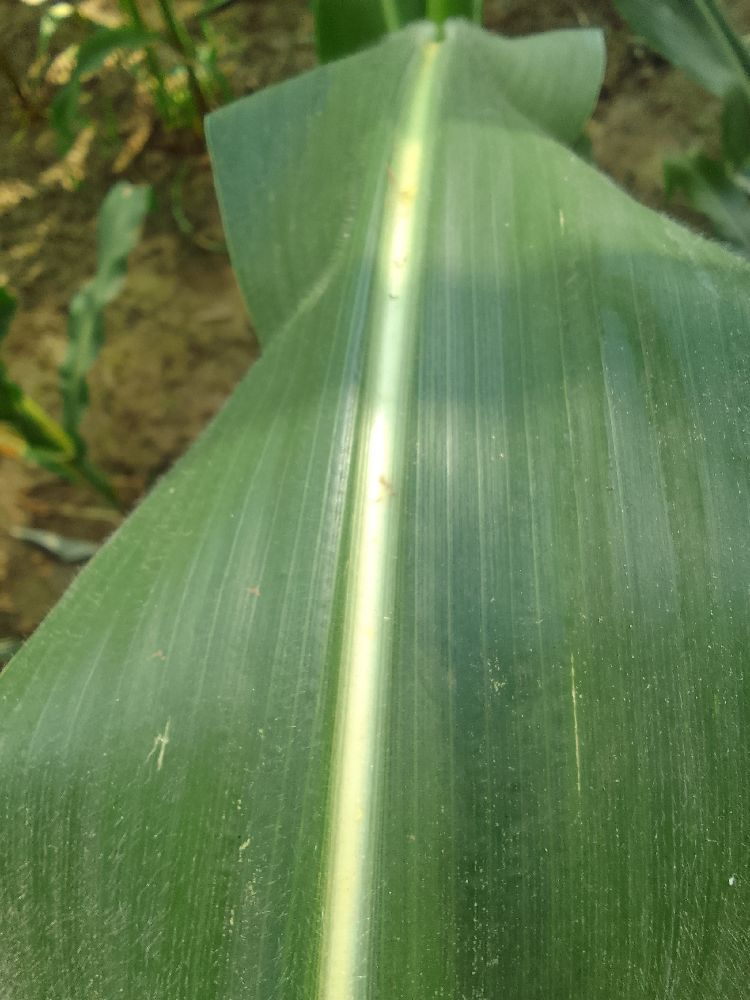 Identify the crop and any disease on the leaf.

maize, healthy
